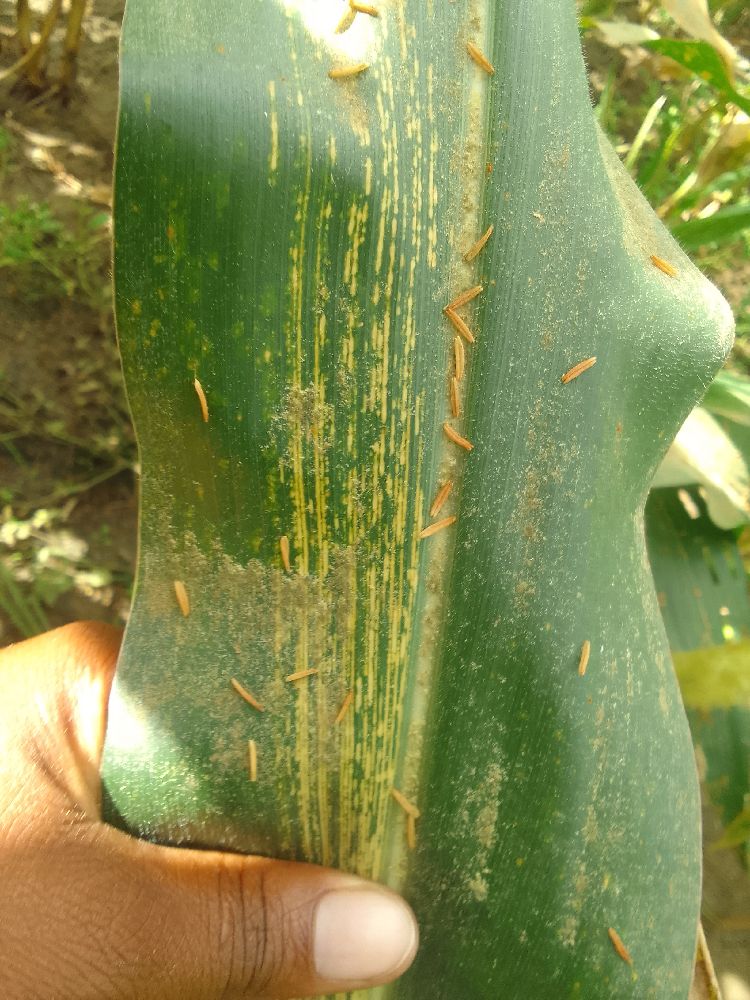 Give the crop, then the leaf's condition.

maize, maize streak virus
